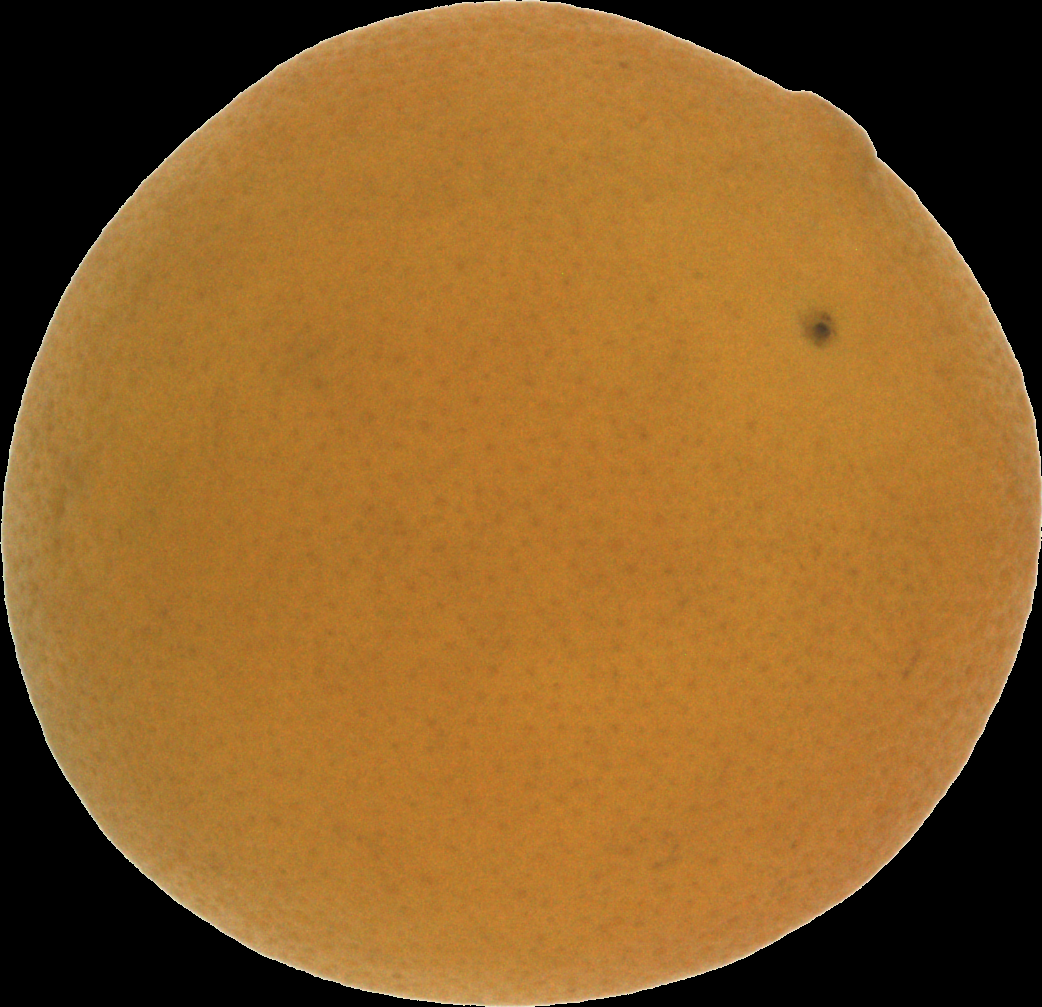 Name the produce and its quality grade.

orange, bad
